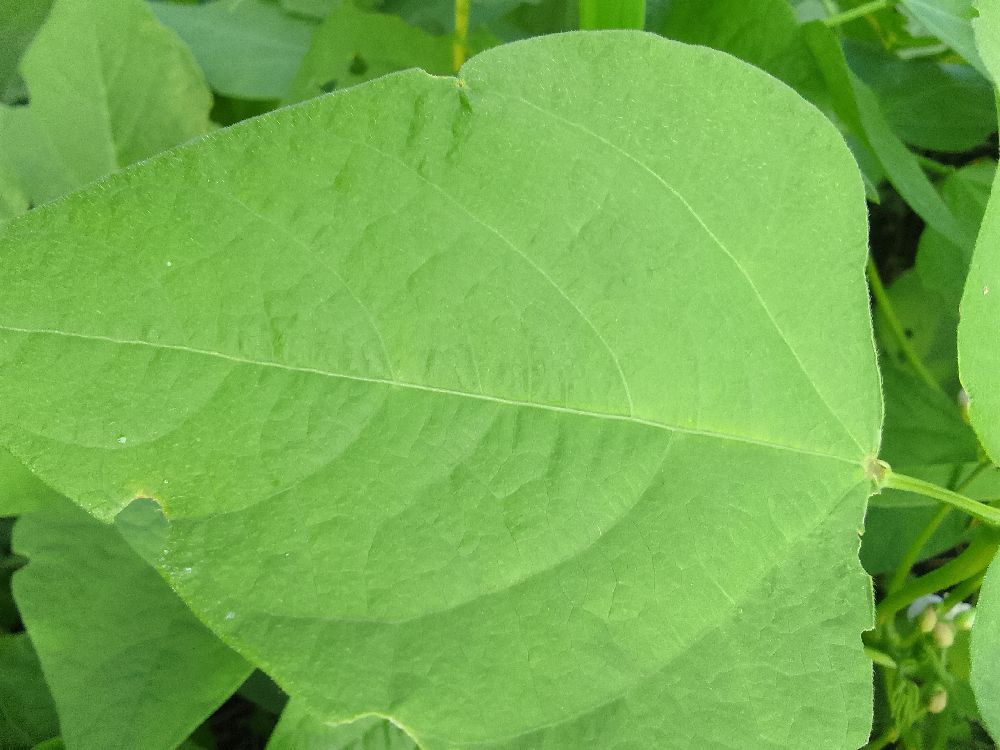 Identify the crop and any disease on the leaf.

common bean, healthy
